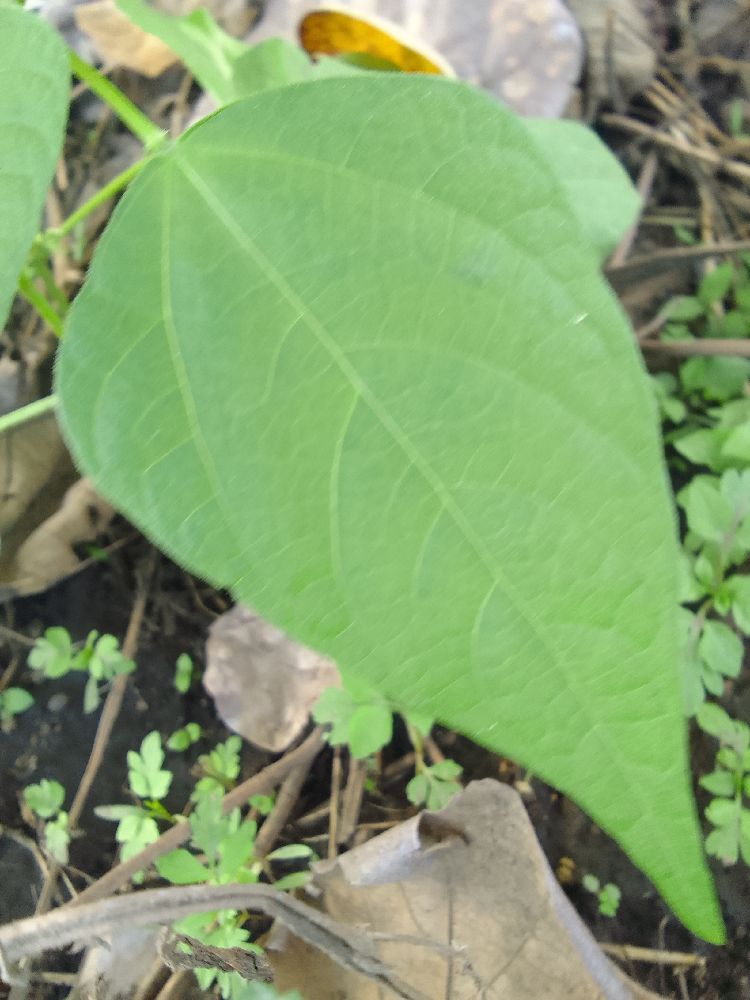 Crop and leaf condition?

common bean, healthy
